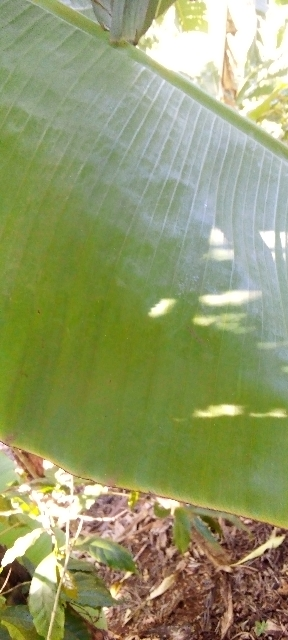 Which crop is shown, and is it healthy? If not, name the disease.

banana, healthy
